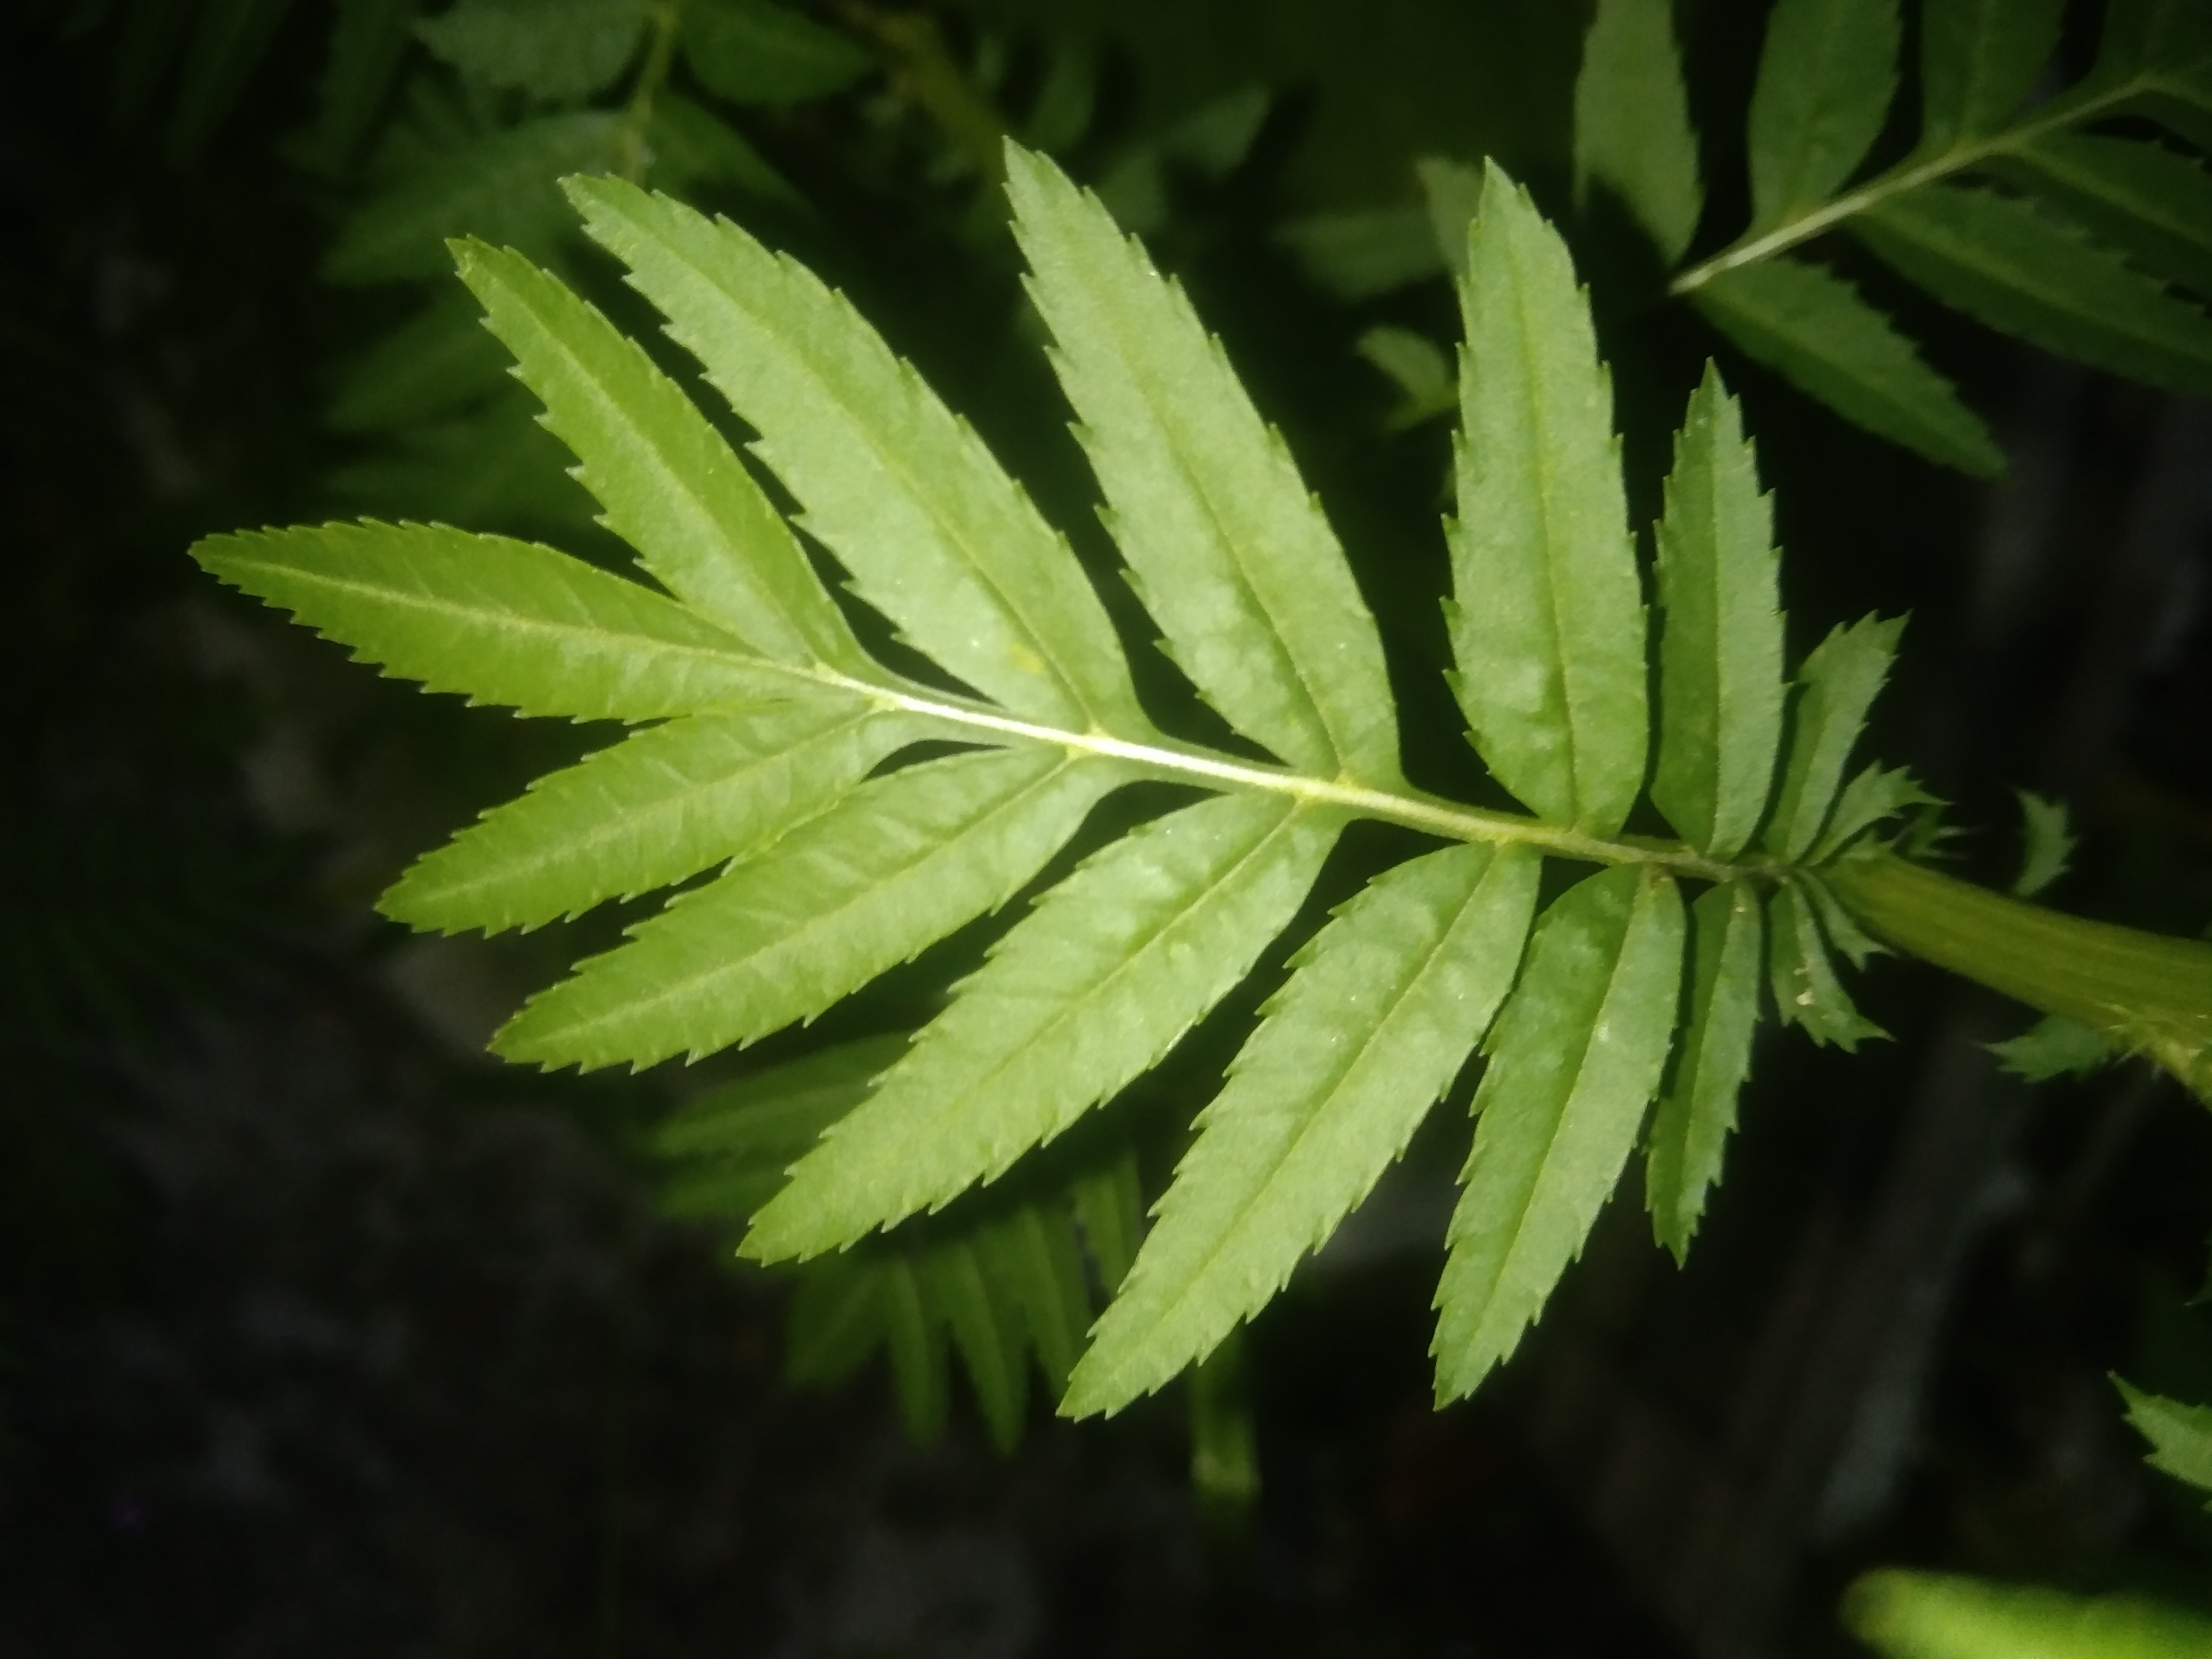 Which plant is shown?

marigold
